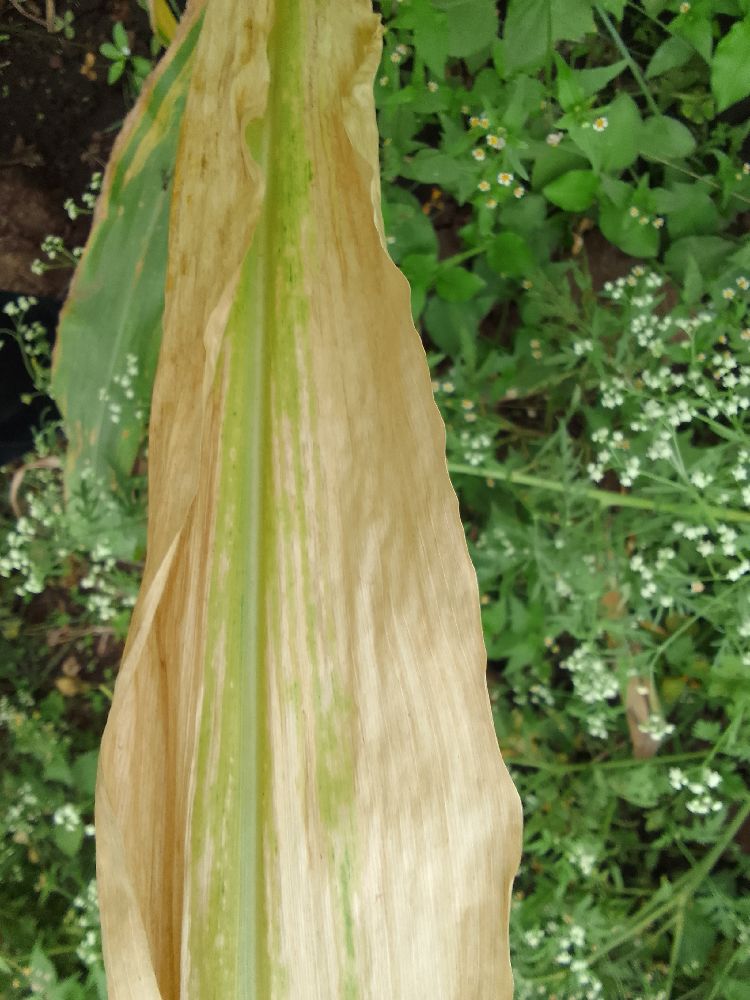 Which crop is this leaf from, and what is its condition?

maize, maize lethal necrosis
